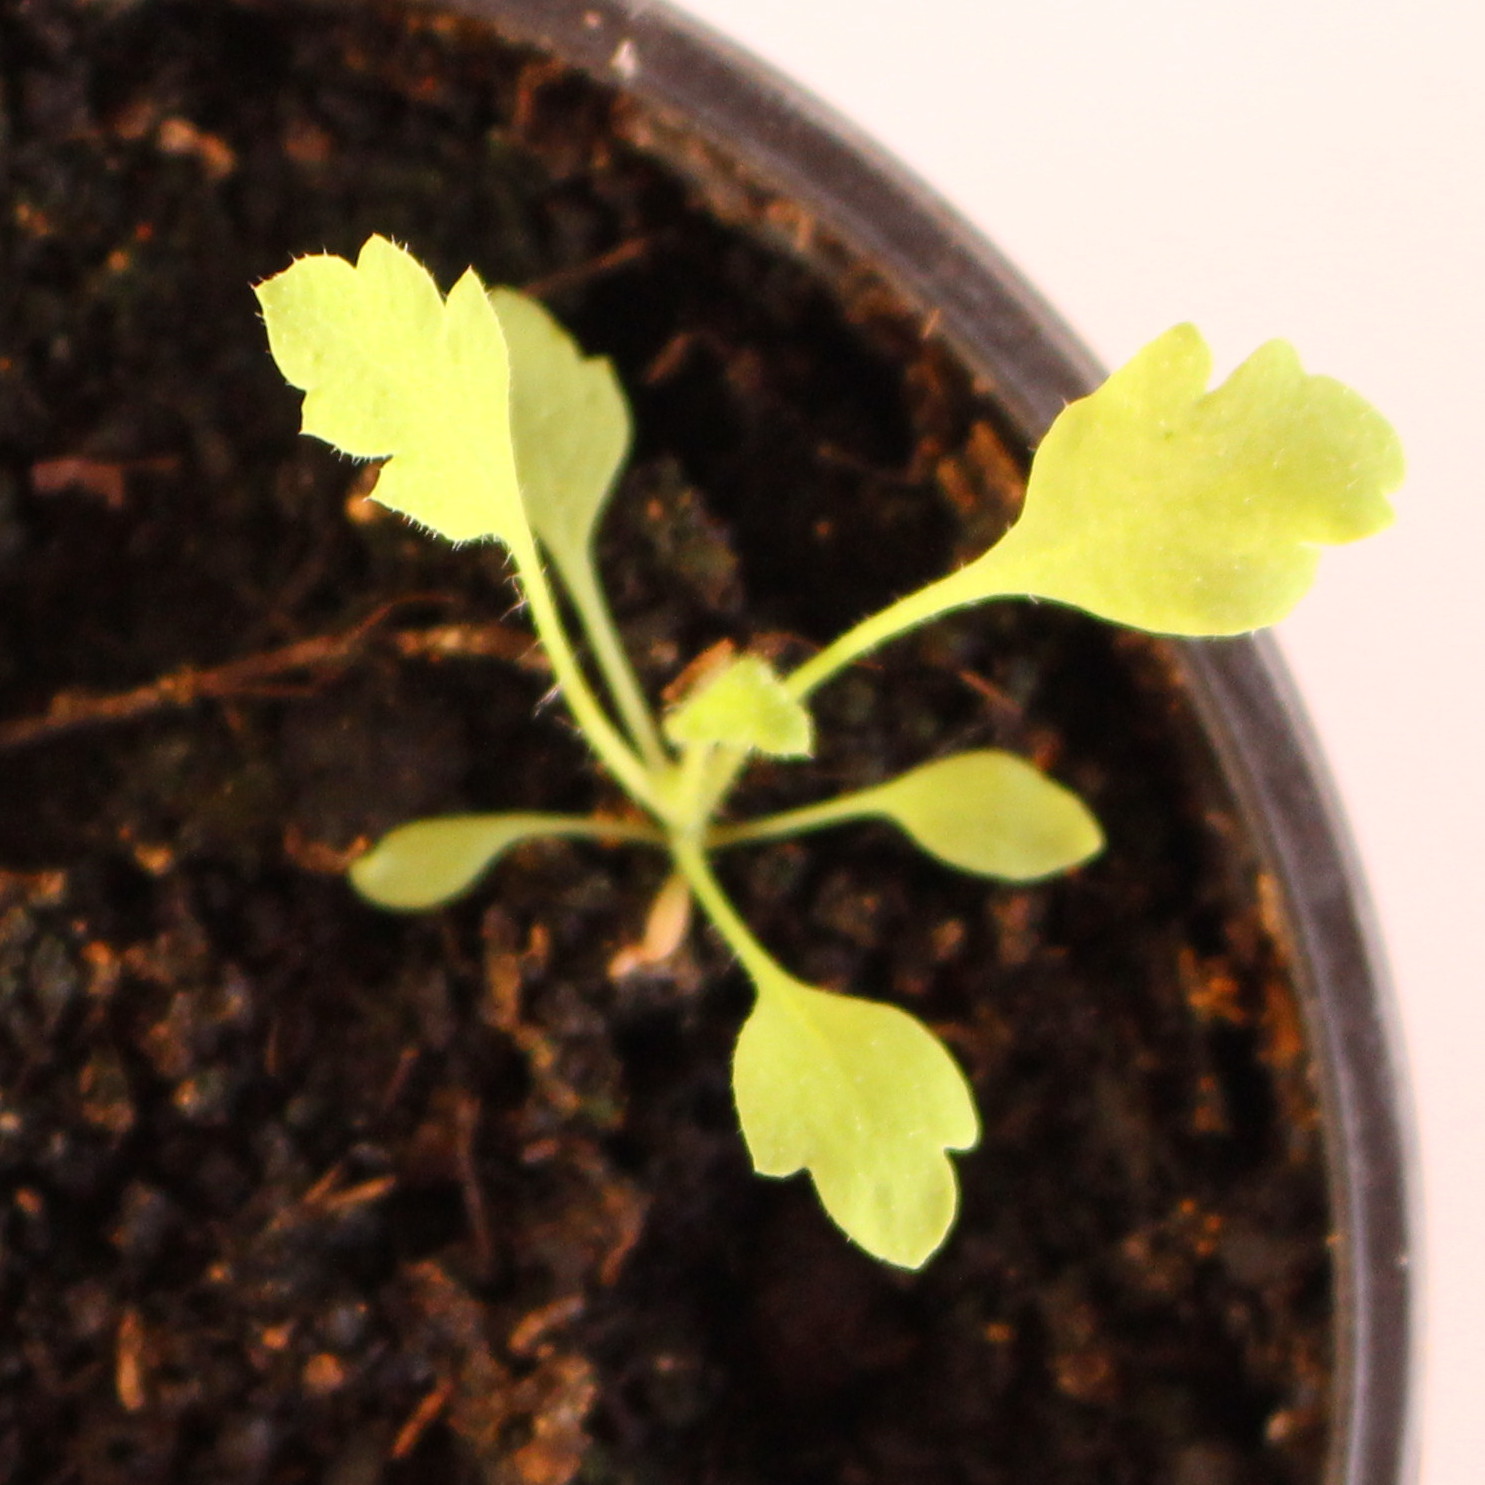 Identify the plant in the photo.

Papaver rhoeas
